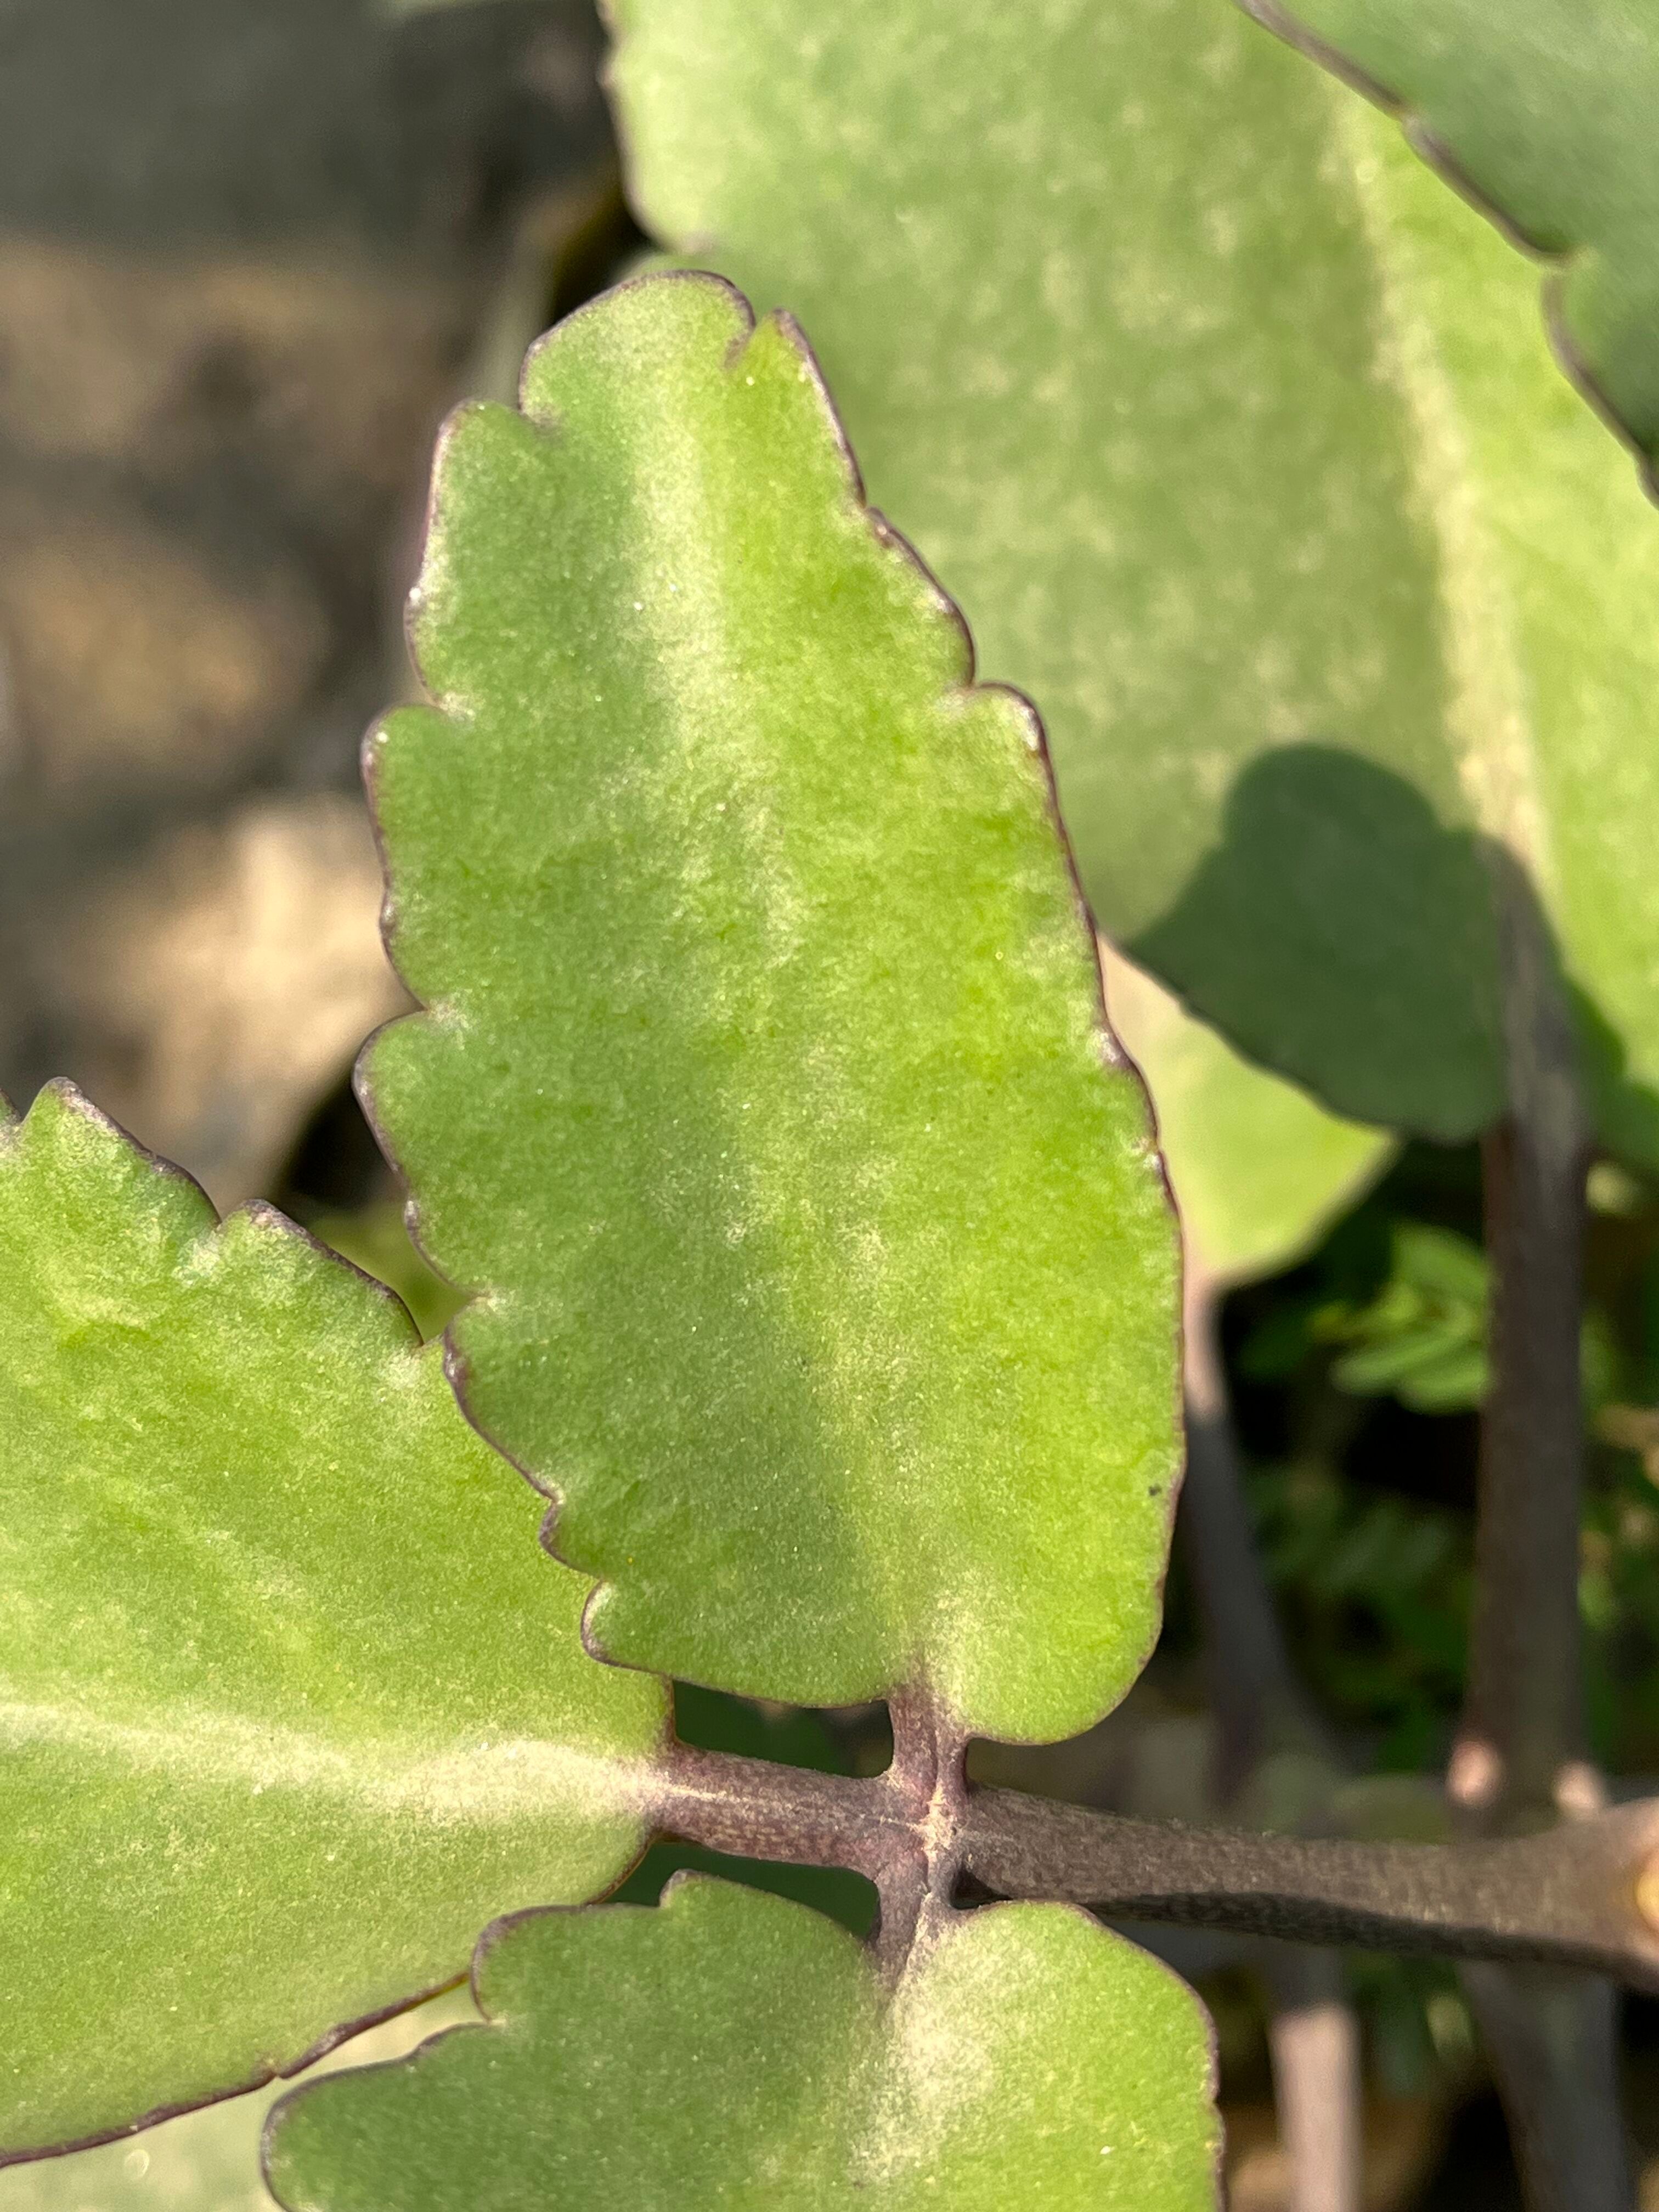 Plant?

pathorkuci
